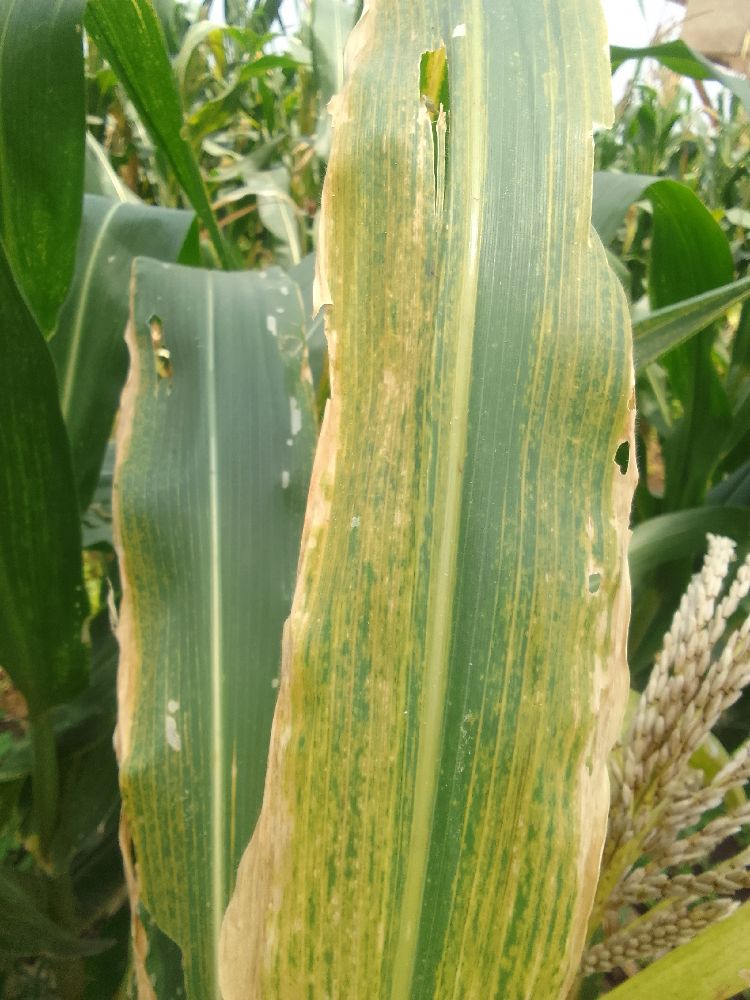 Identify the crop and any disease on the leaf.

maize, maize lethal necrosis
